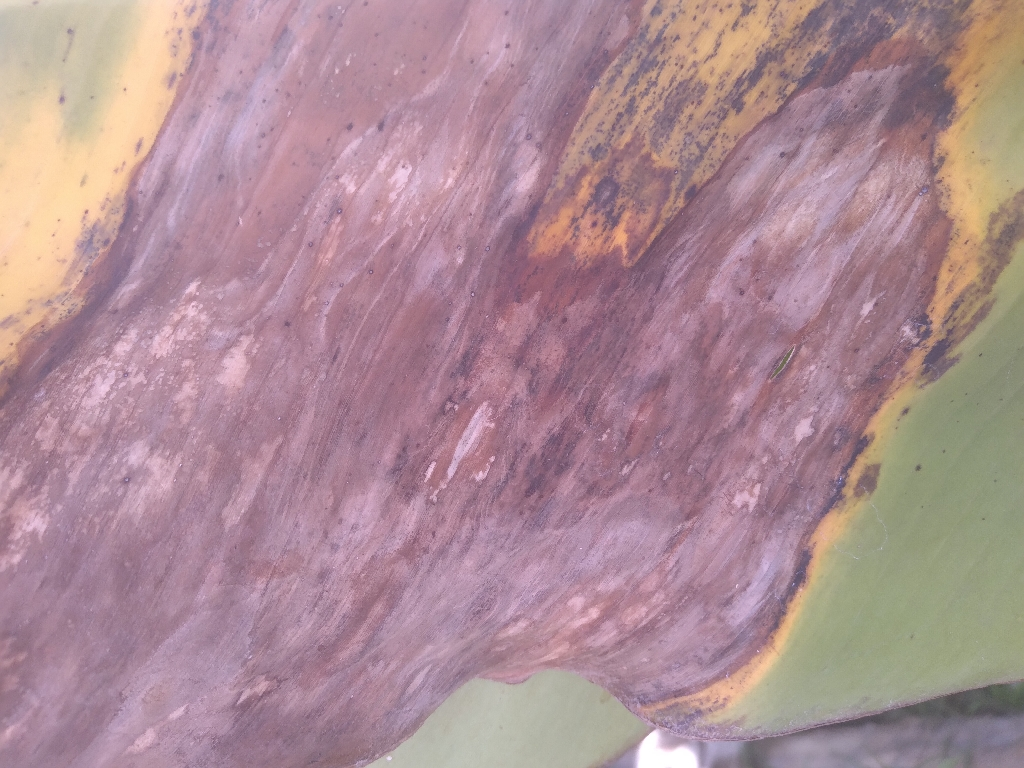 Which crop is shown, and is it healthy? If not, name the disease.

banana, black sigatoka
